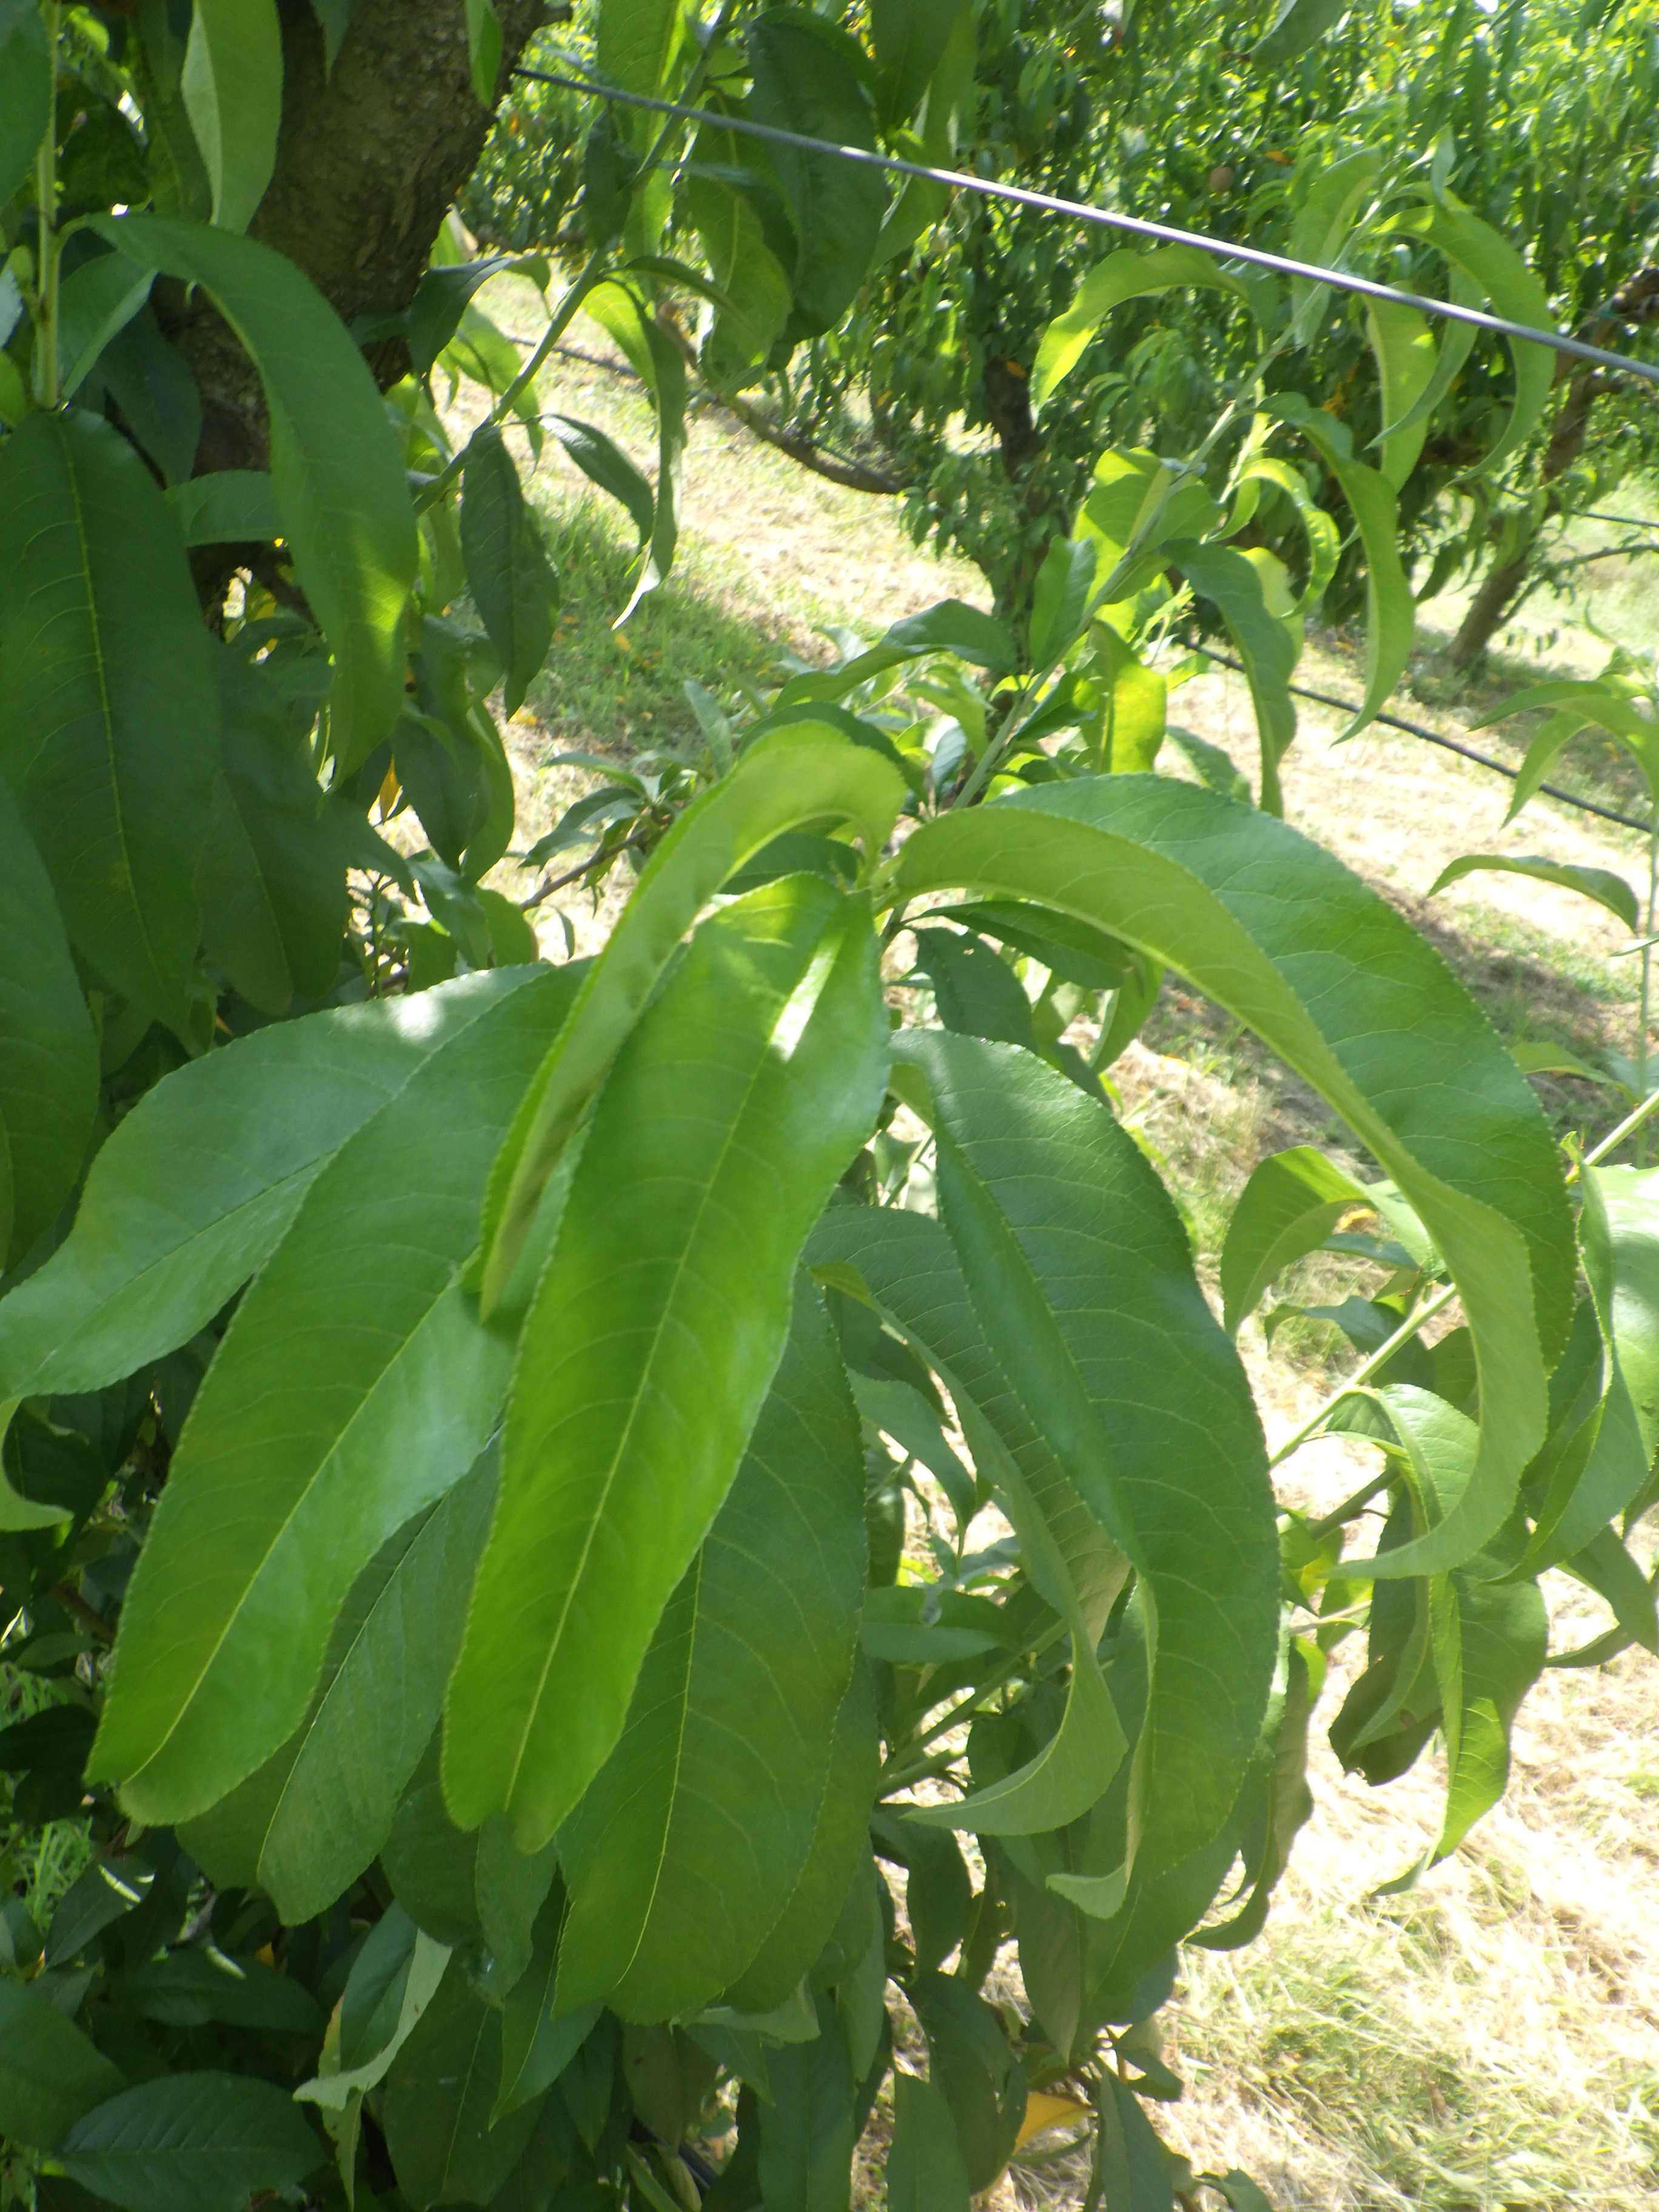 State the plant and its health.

peach, healthy
